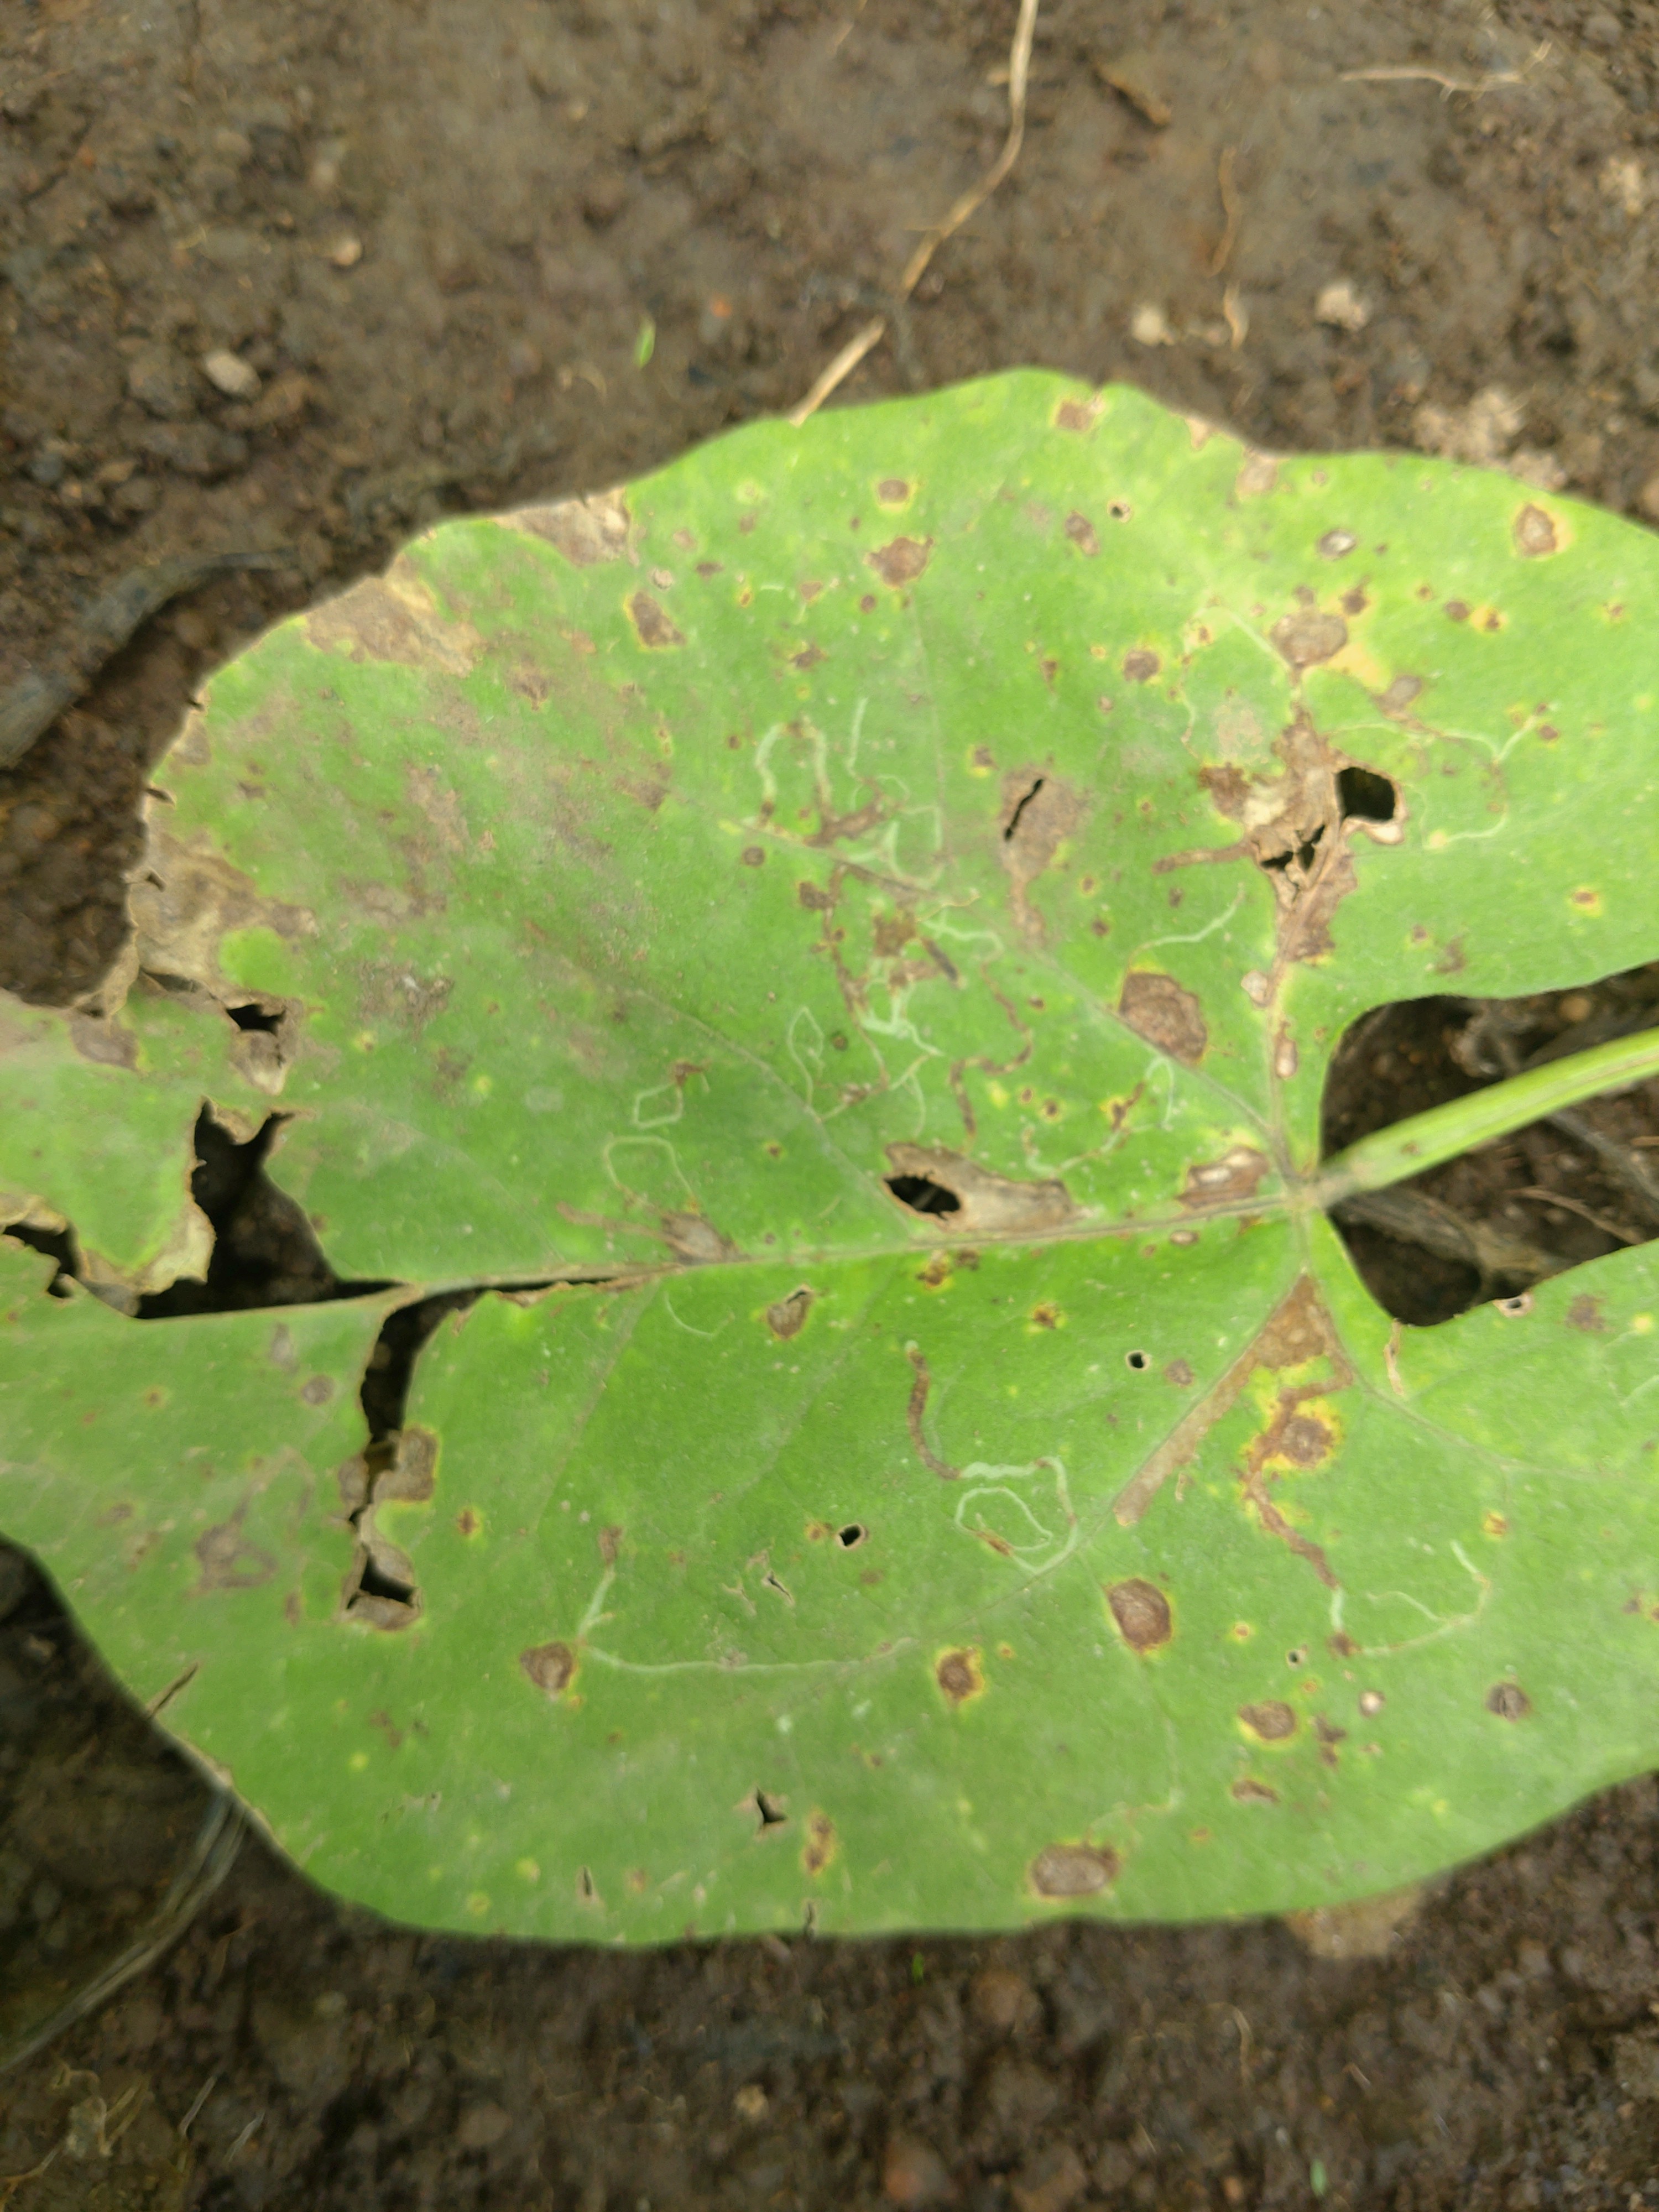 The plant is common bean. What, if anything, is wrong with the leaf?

rust
